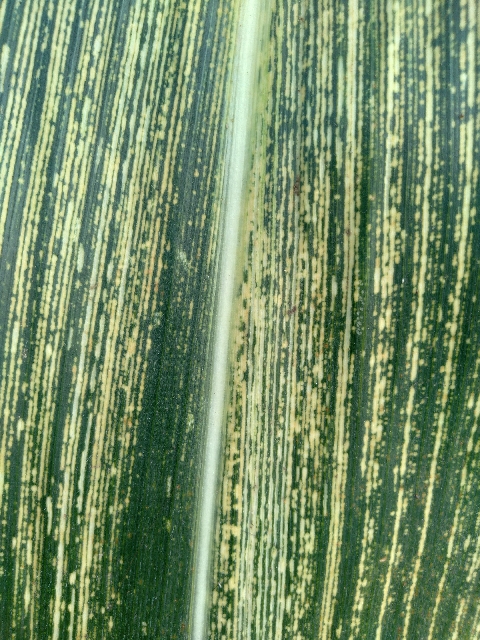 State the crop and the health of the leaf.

maize, maize streak virus
